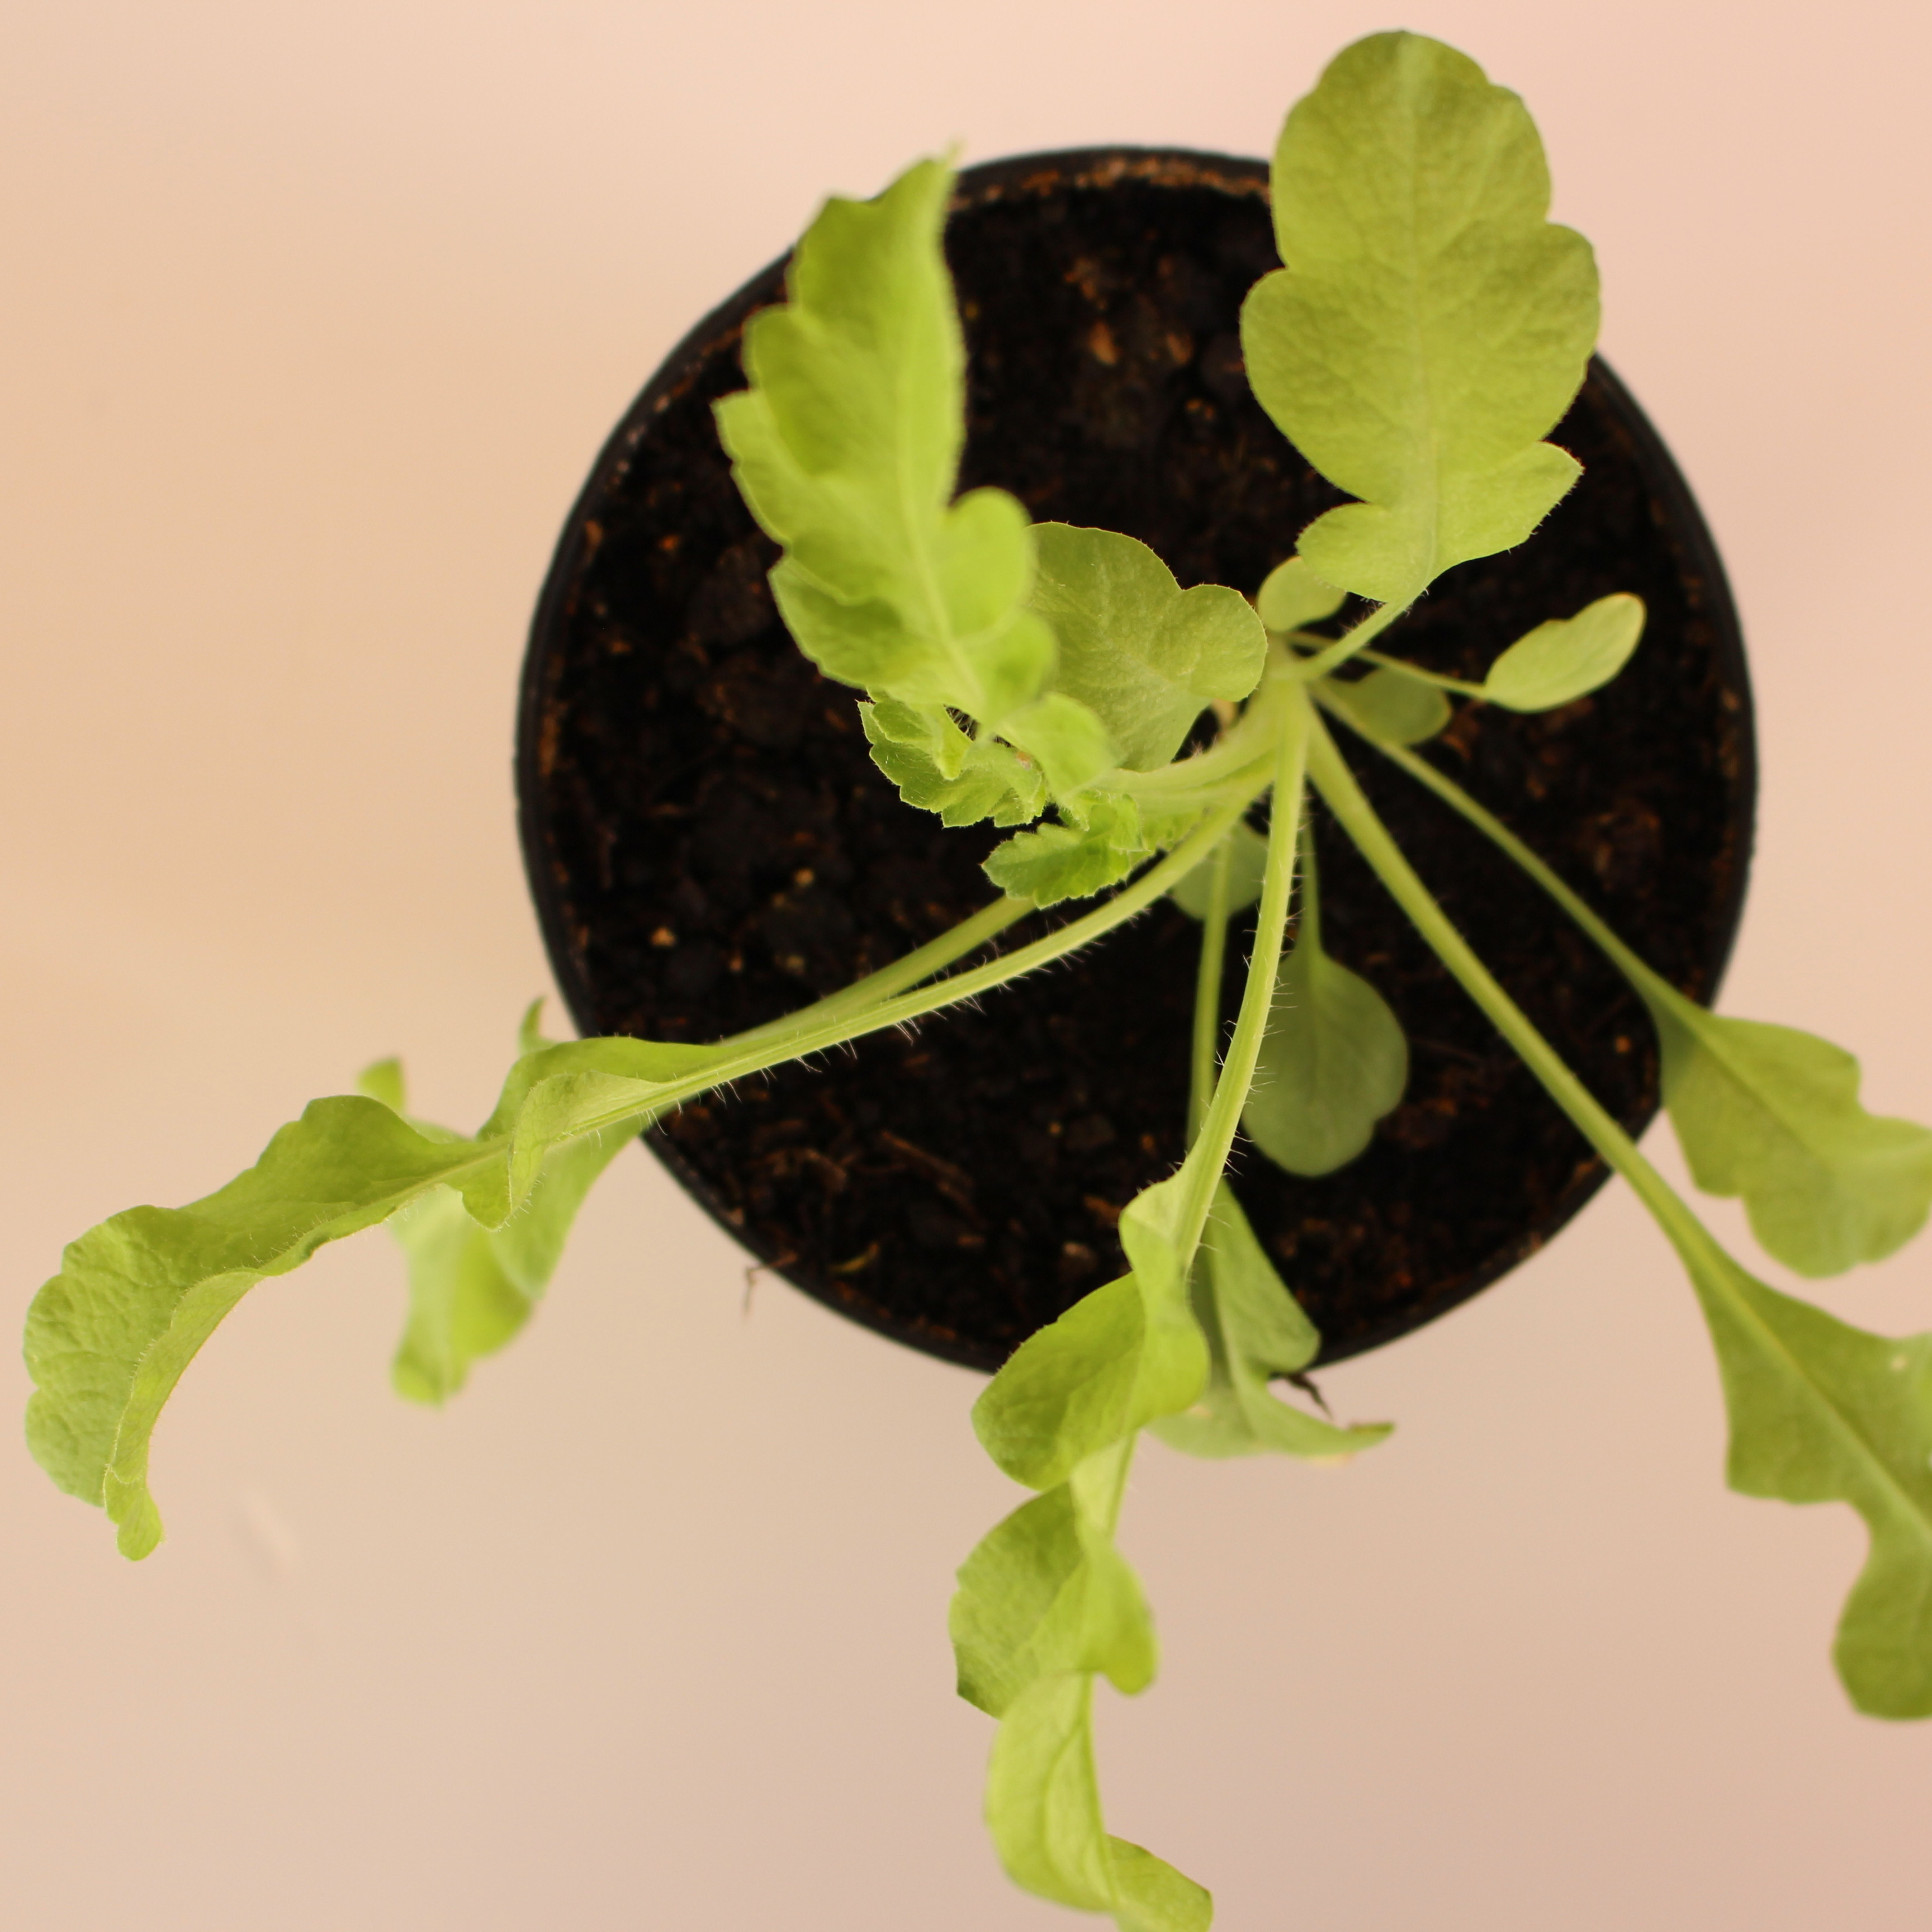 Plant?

Papaver rhoeas
